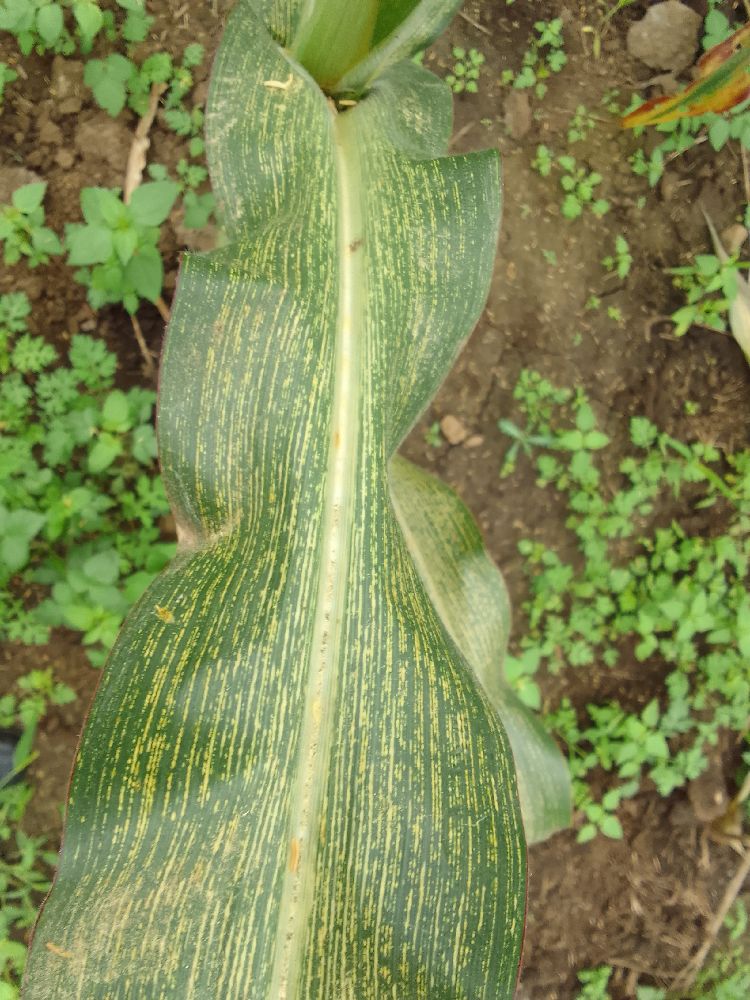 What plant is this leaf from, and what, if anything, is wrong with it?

maize, maize streak virus
